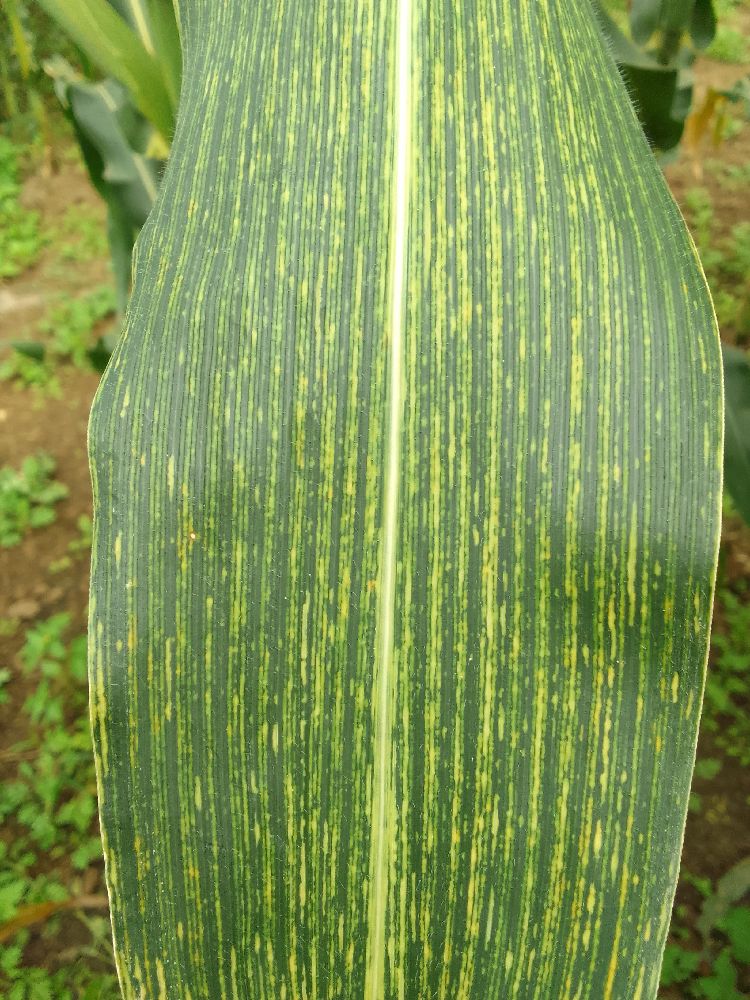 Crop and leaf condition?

maize, maize streak virus
